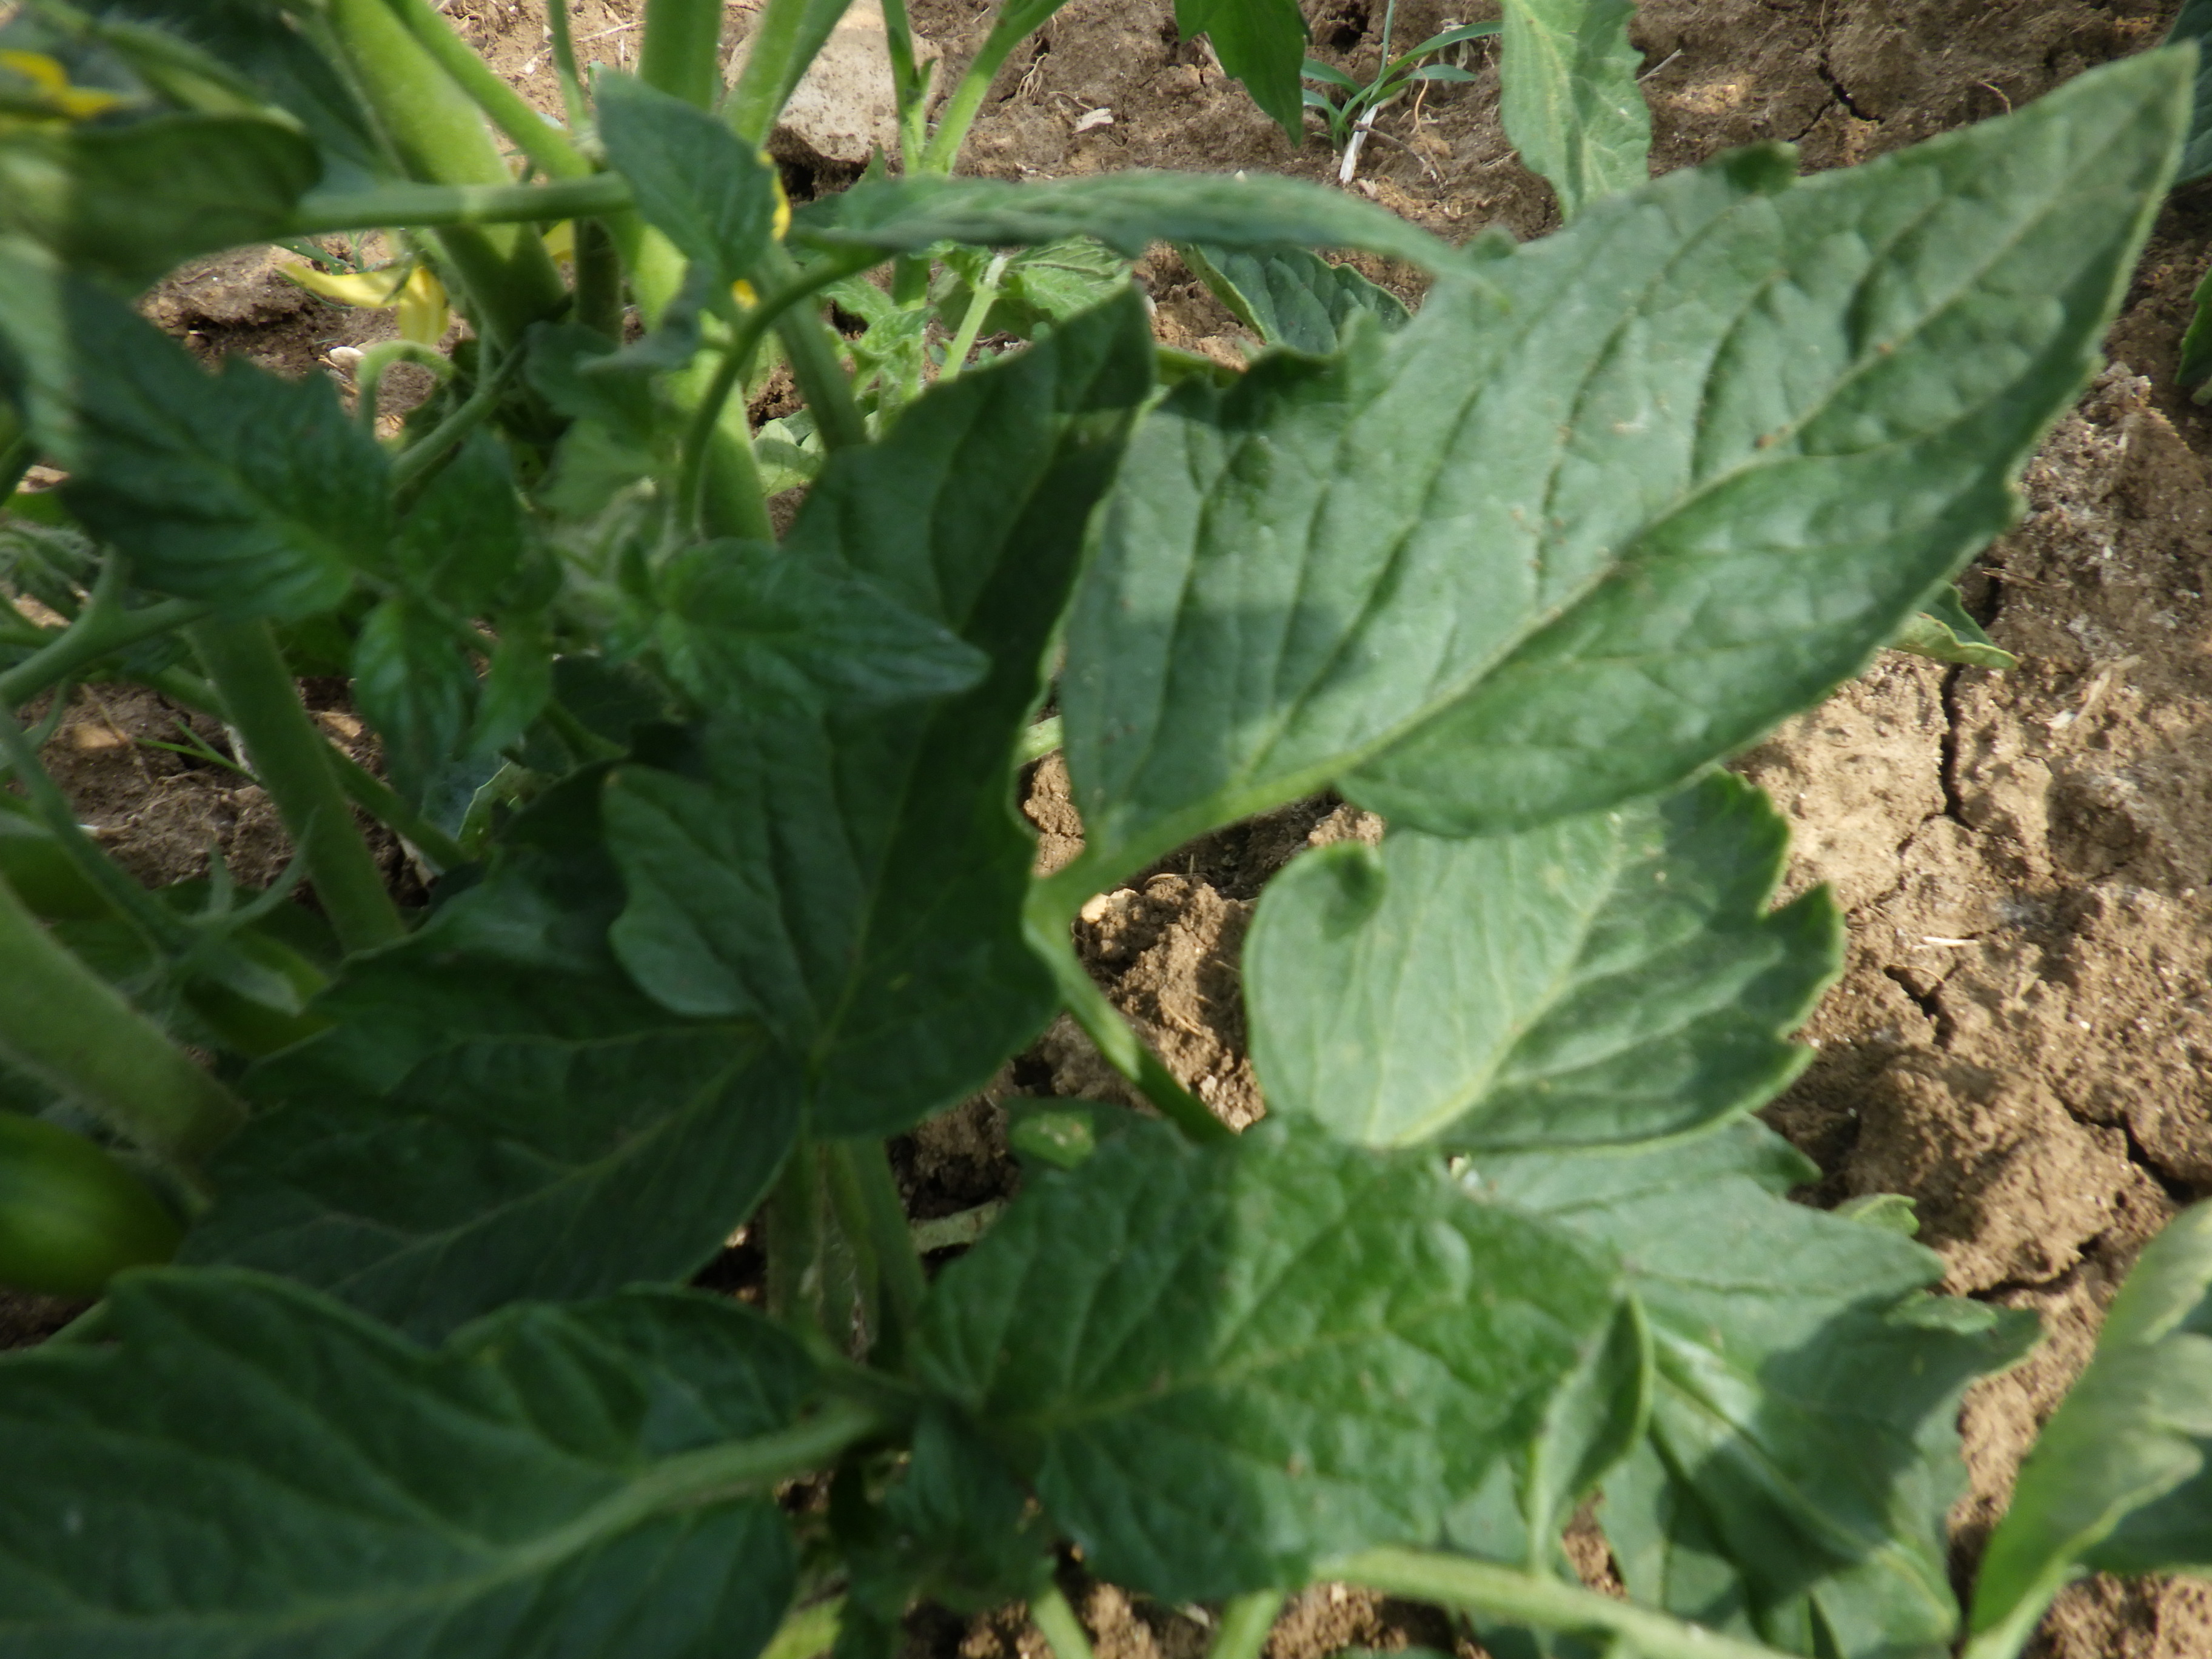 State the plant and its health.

tomato, healthy
